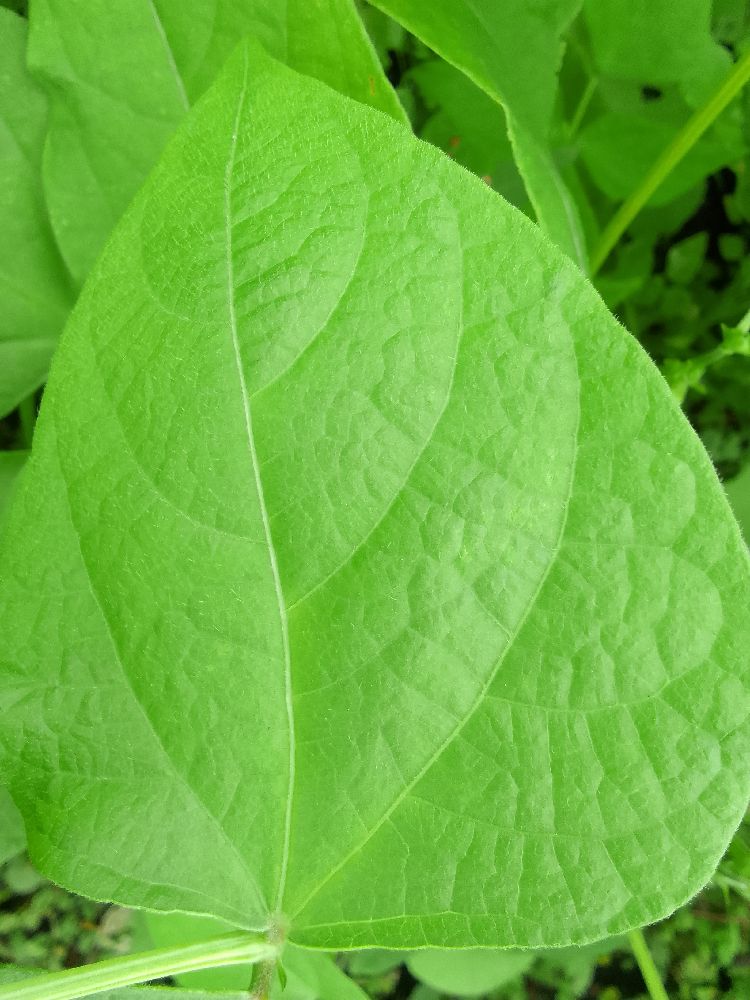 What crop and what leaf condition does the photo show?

common bean, healthy
